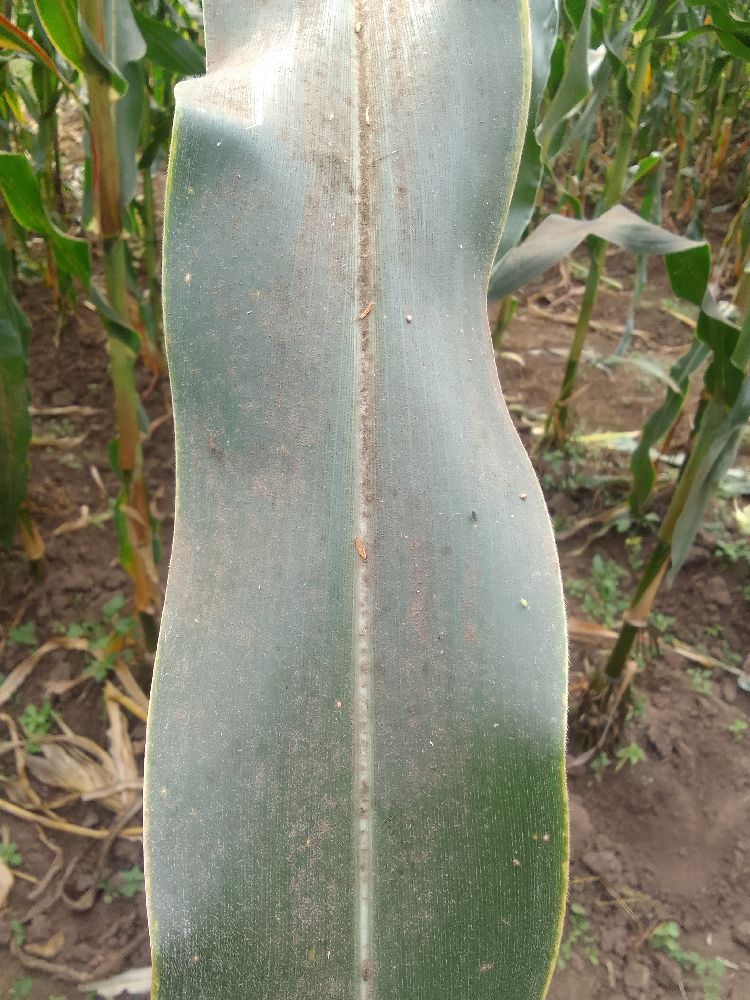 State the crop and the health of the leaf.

maize, healthy
